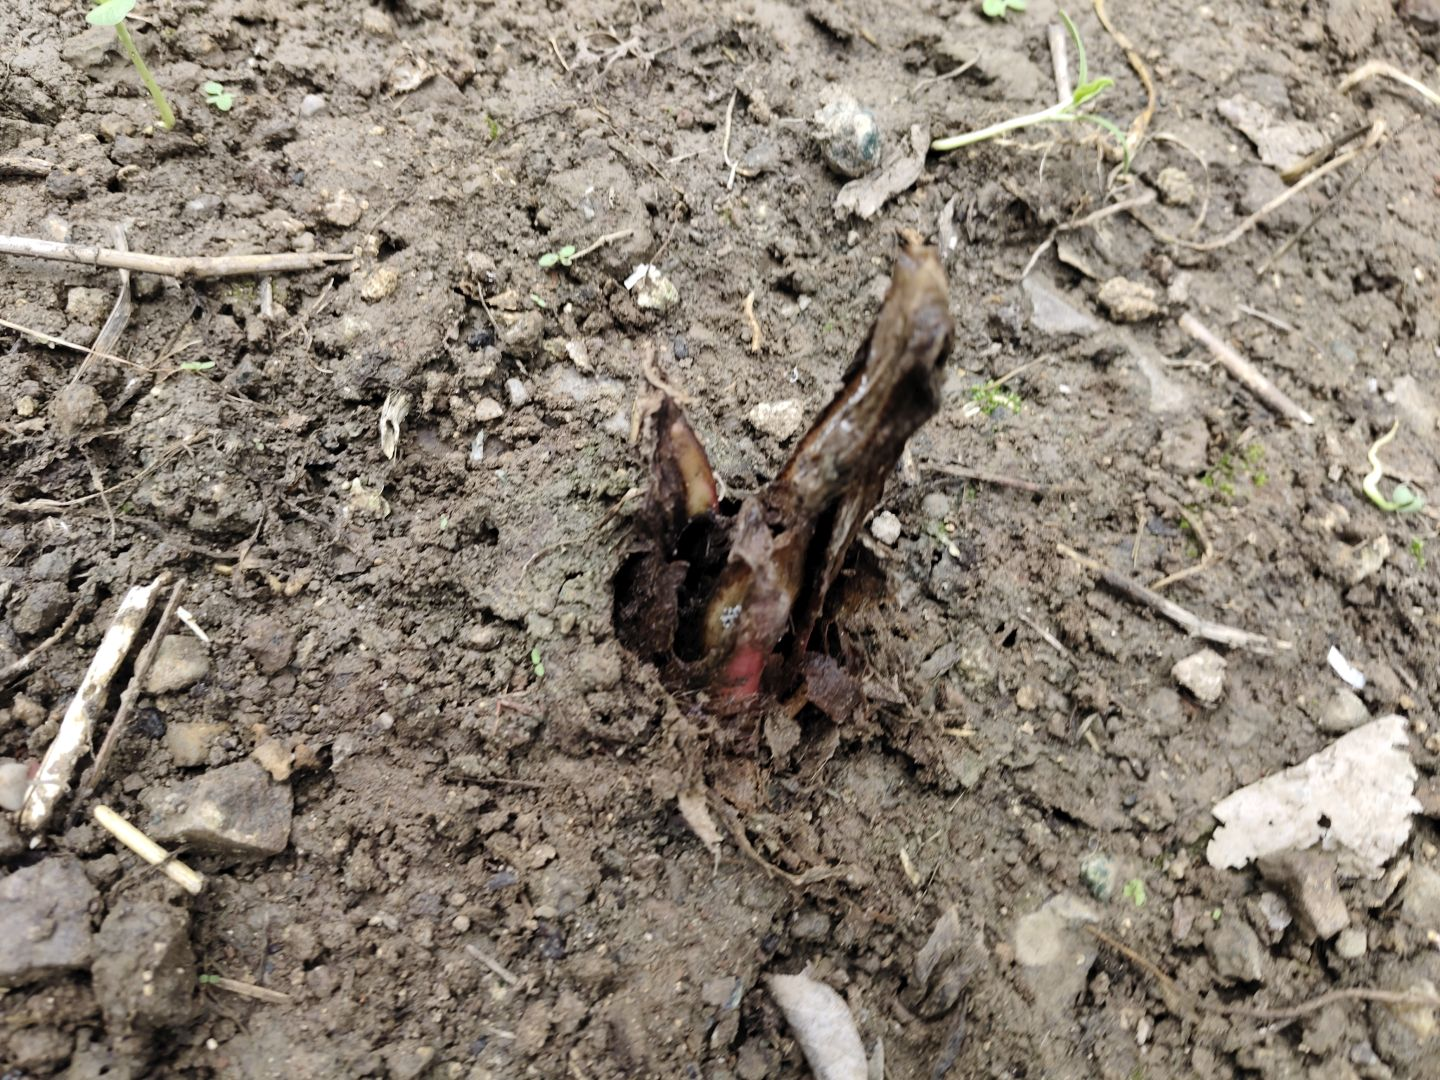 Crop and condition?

taro, root rot
